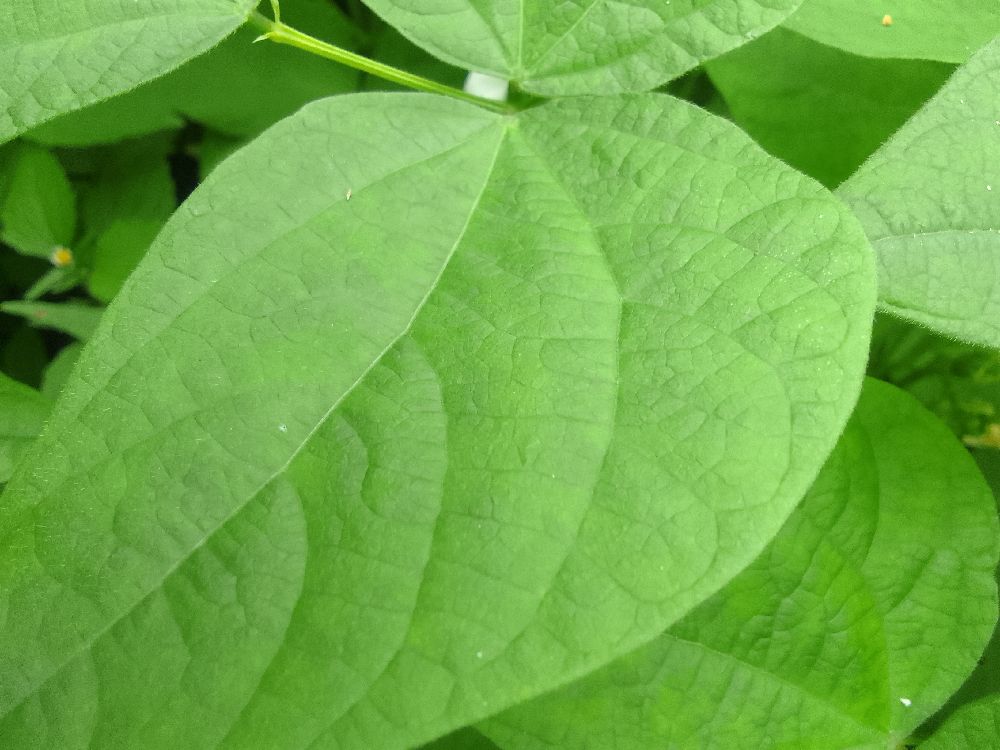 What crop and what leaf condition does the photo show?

common bean, healthy
